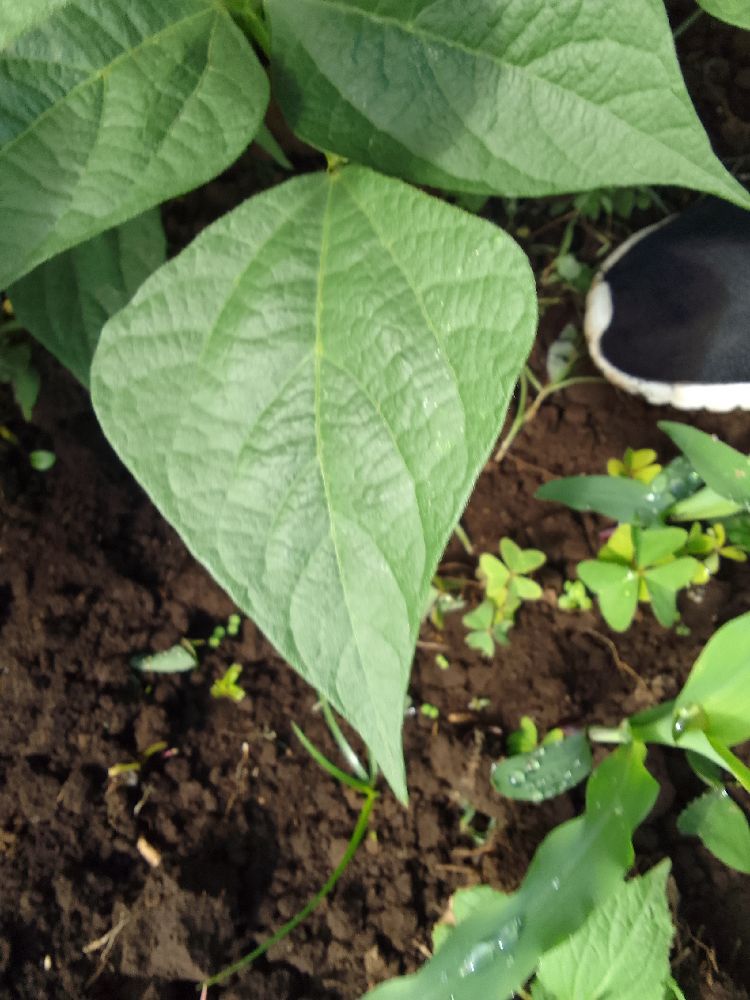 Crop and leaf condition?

common bean, healthy
